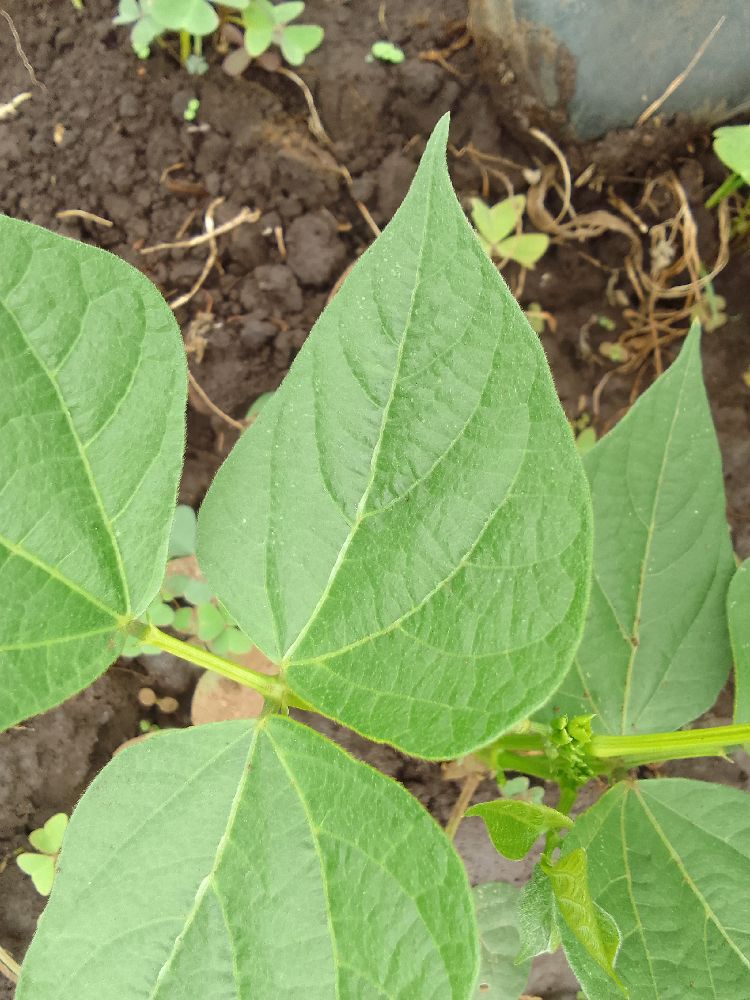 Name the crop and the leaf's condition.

common bean, healthy
